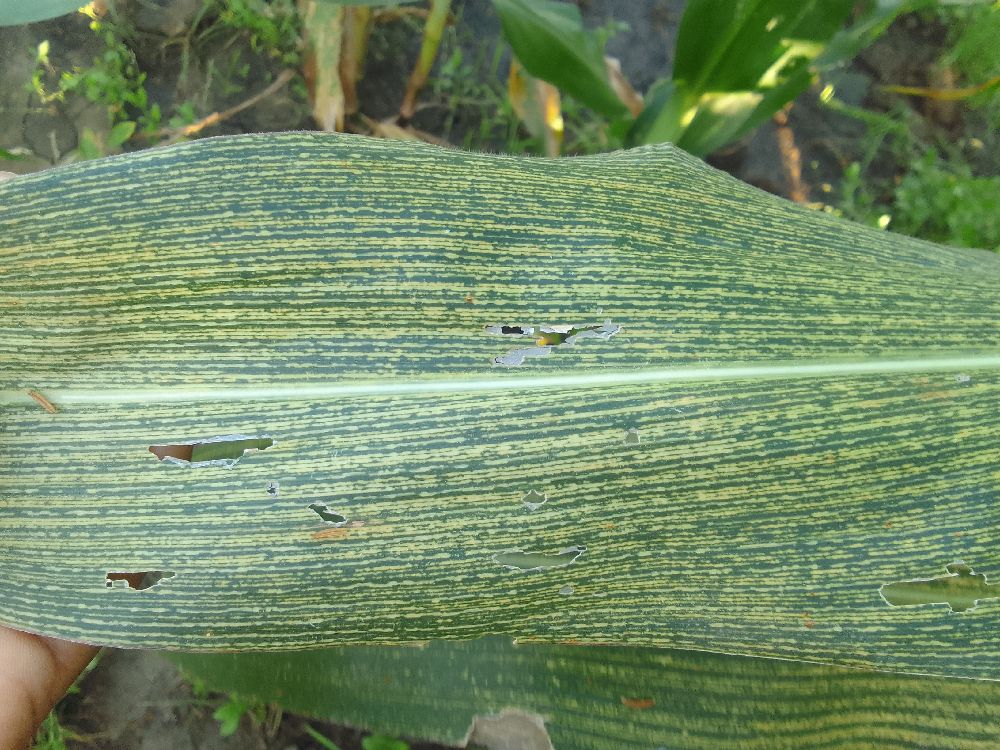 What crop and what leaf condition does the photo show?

maize, maize streak virus
